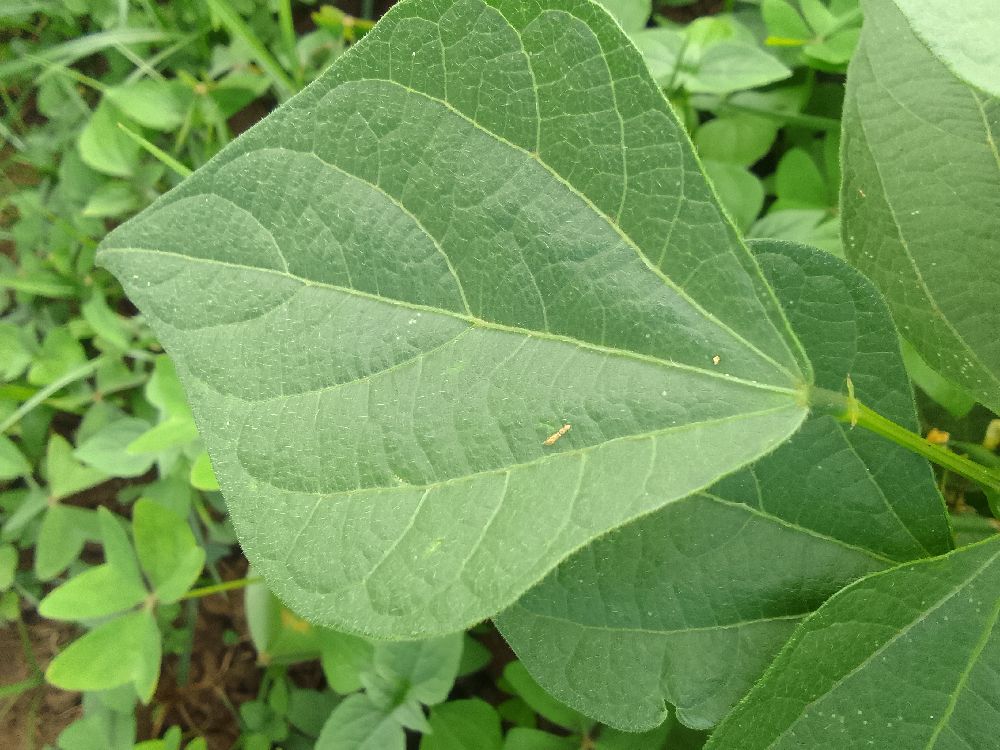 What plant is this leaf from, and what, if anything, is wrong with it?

common bean, healthy
